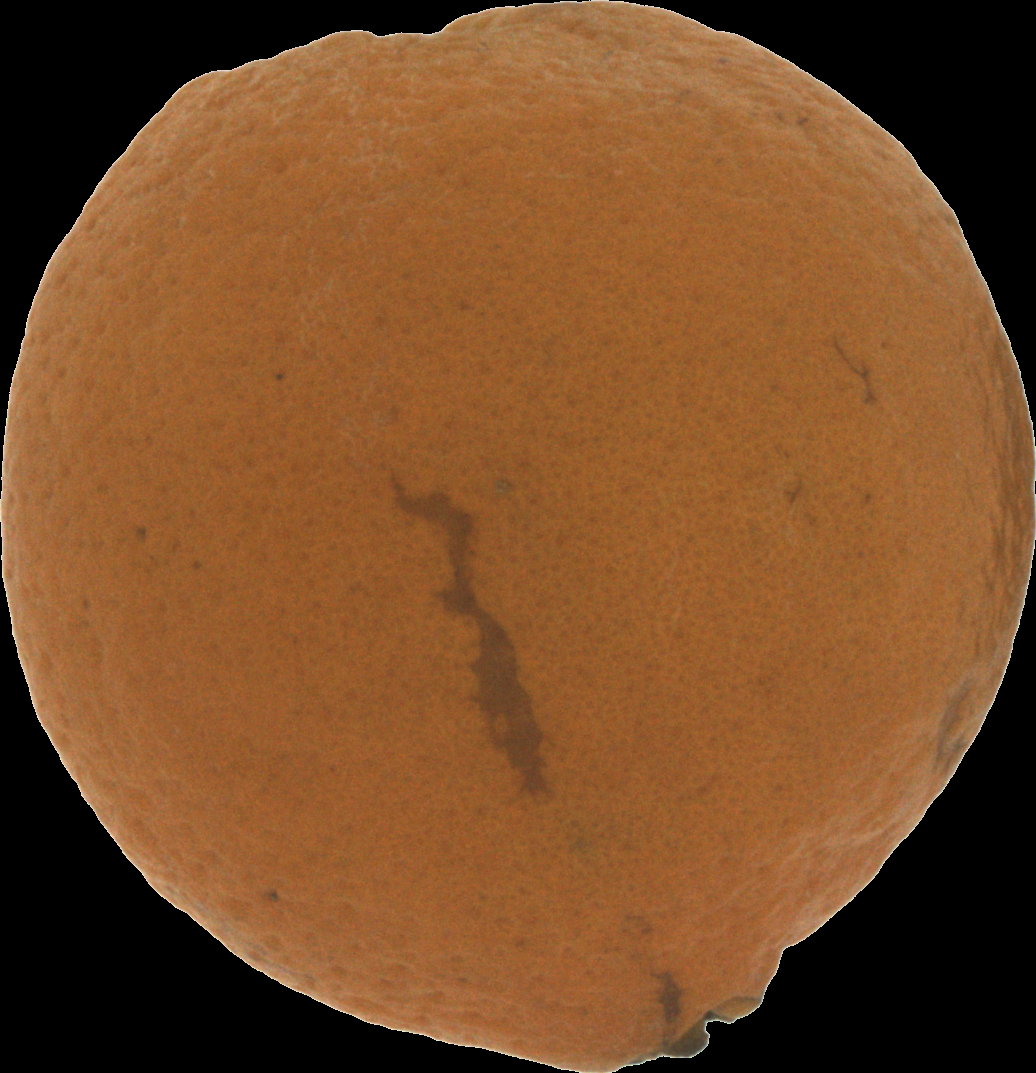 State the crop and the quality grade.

orange, bad
